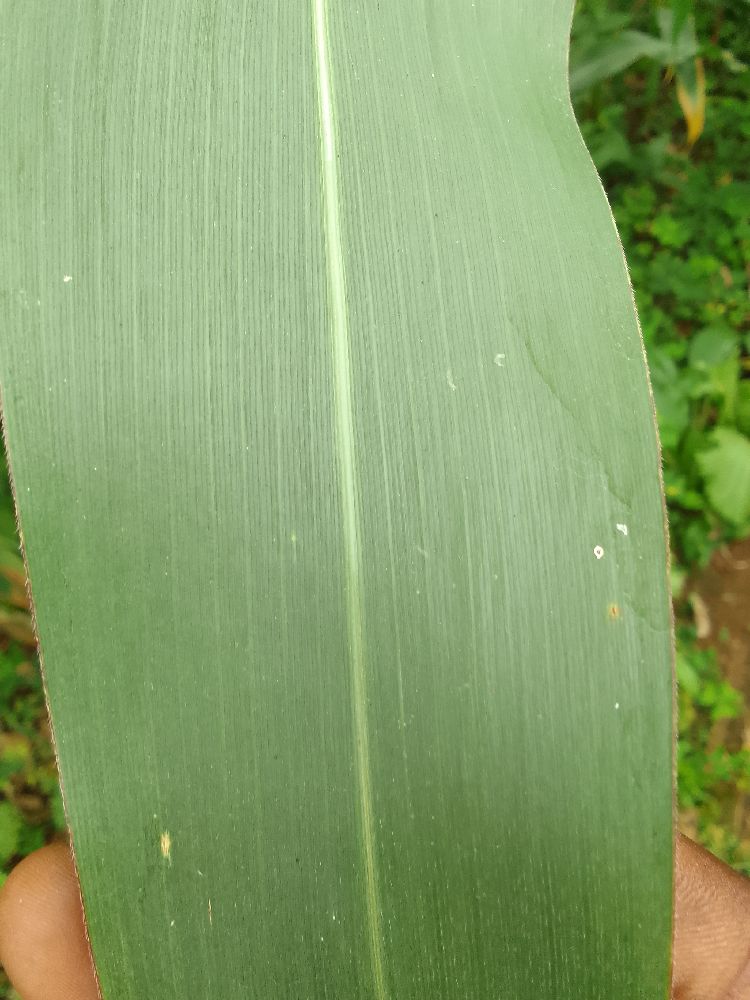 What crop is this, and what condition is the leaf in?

maize, healthy
